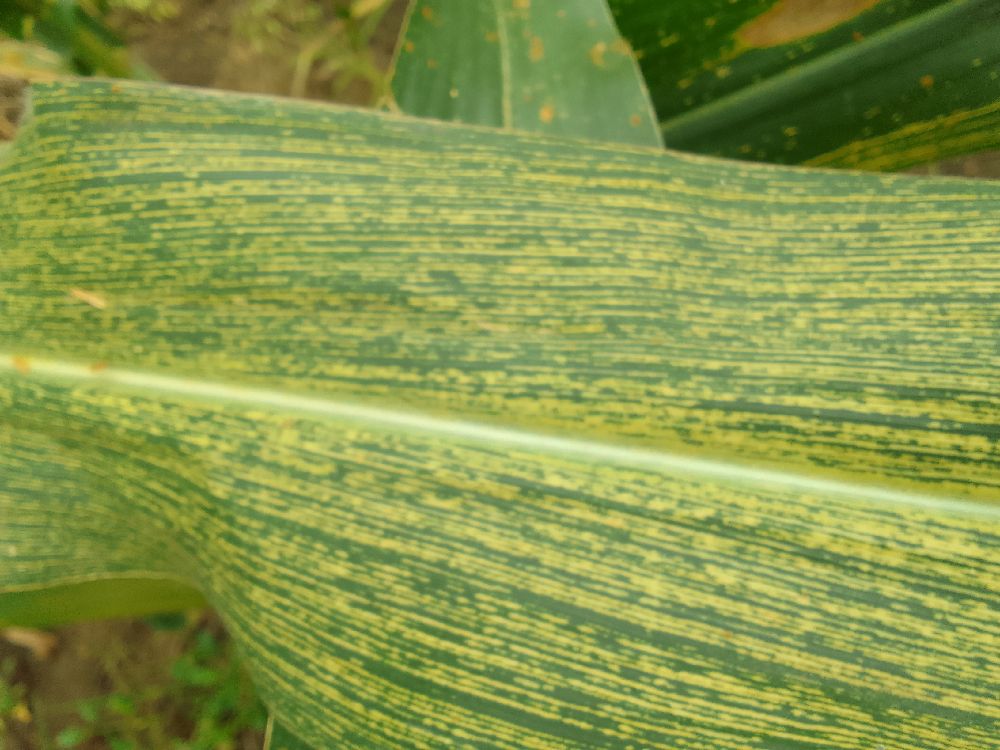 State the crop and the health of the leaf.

maize, maize streak virus
